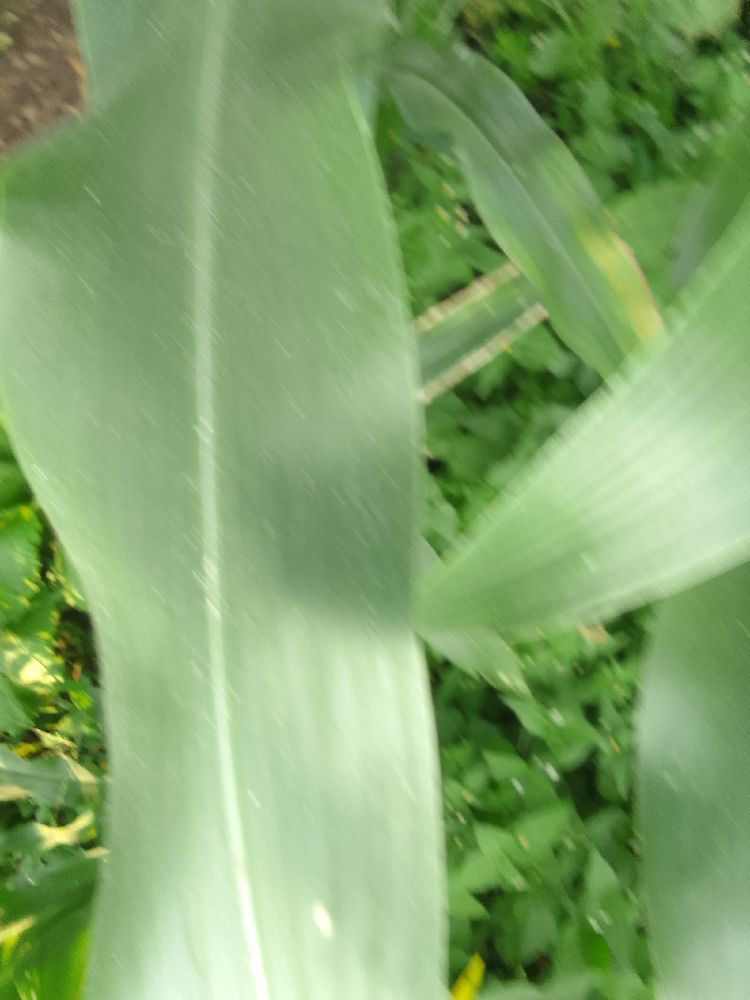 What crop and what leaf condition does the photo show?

maize, healthy
